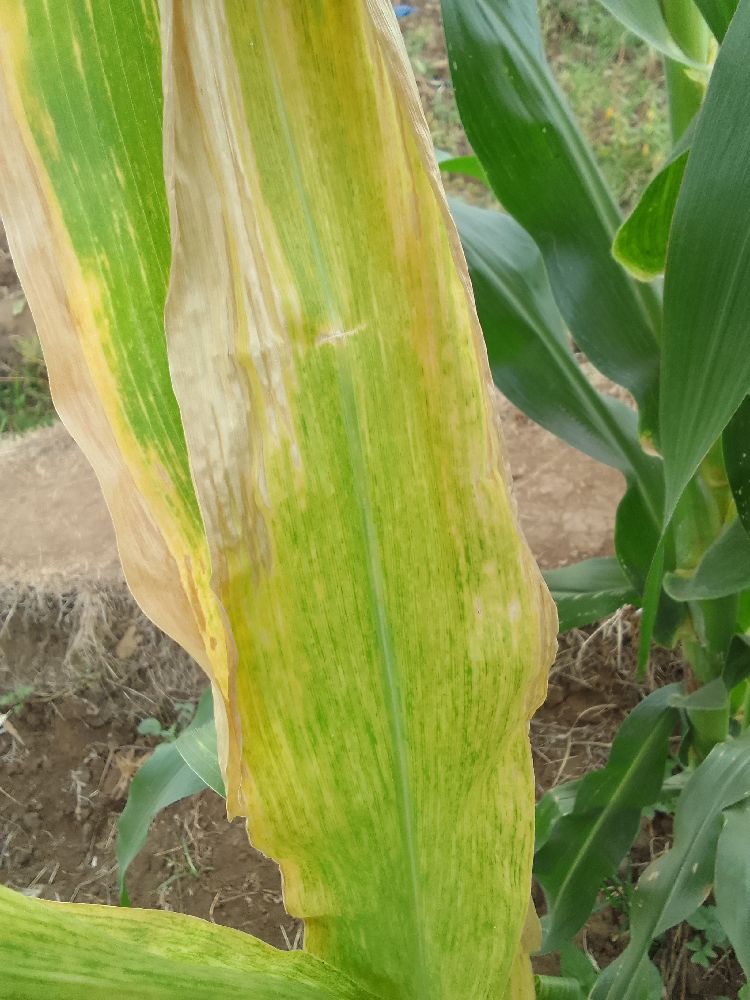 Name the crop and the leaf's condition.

maize, maize lethal necrosis
